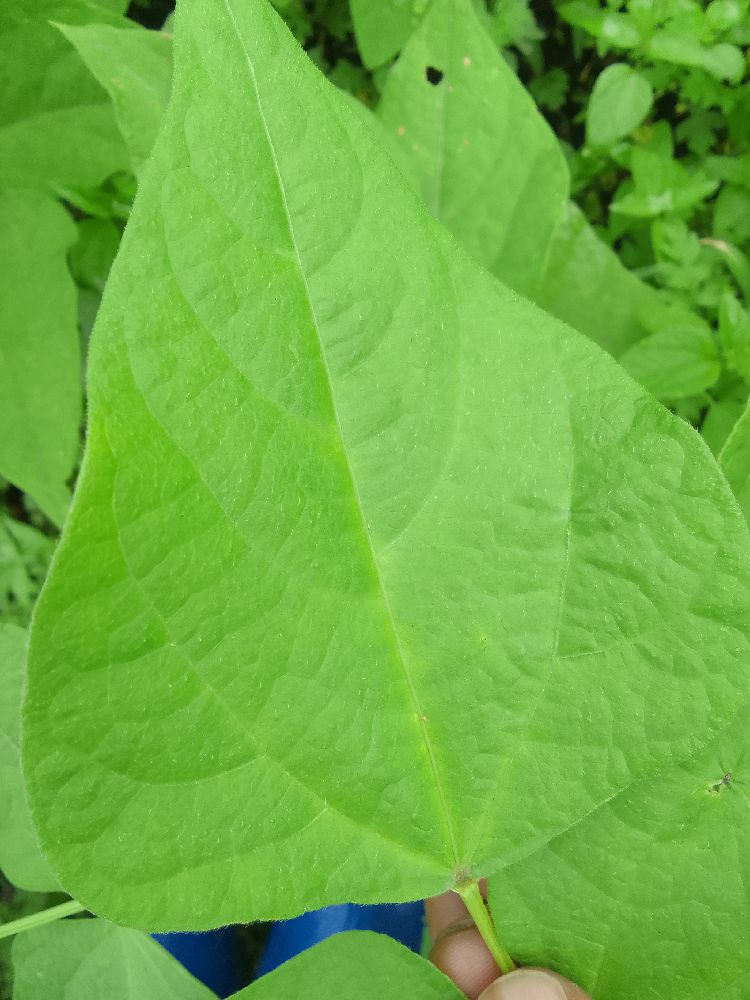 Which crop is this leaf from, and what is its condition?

common bean, healthy
